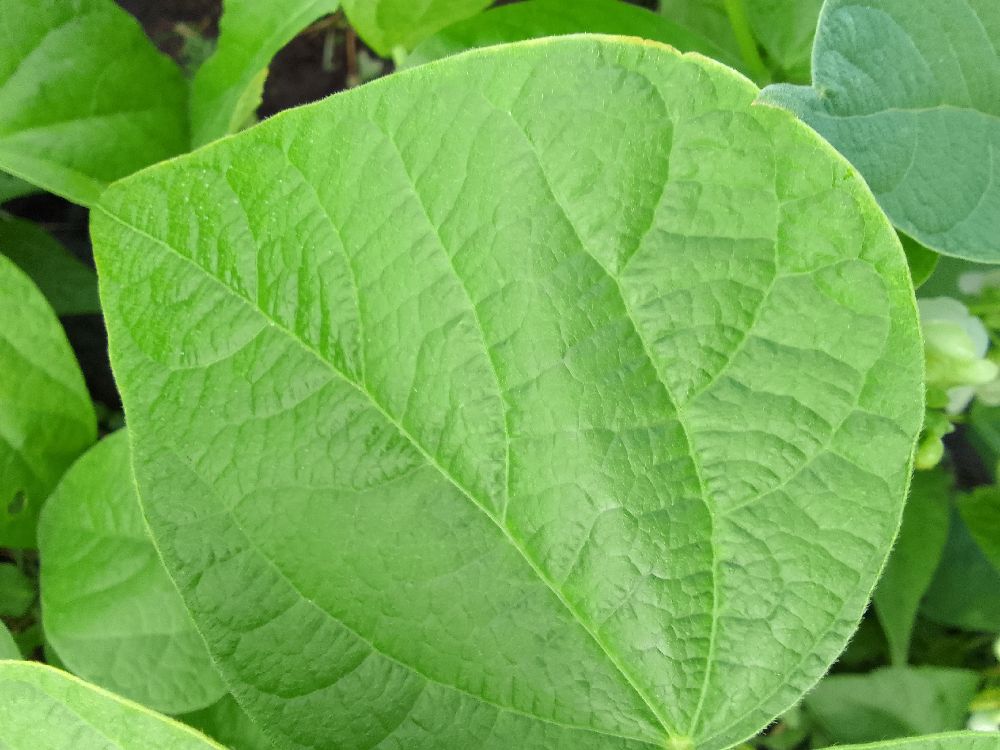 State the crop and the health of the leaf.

common bean, healthy
